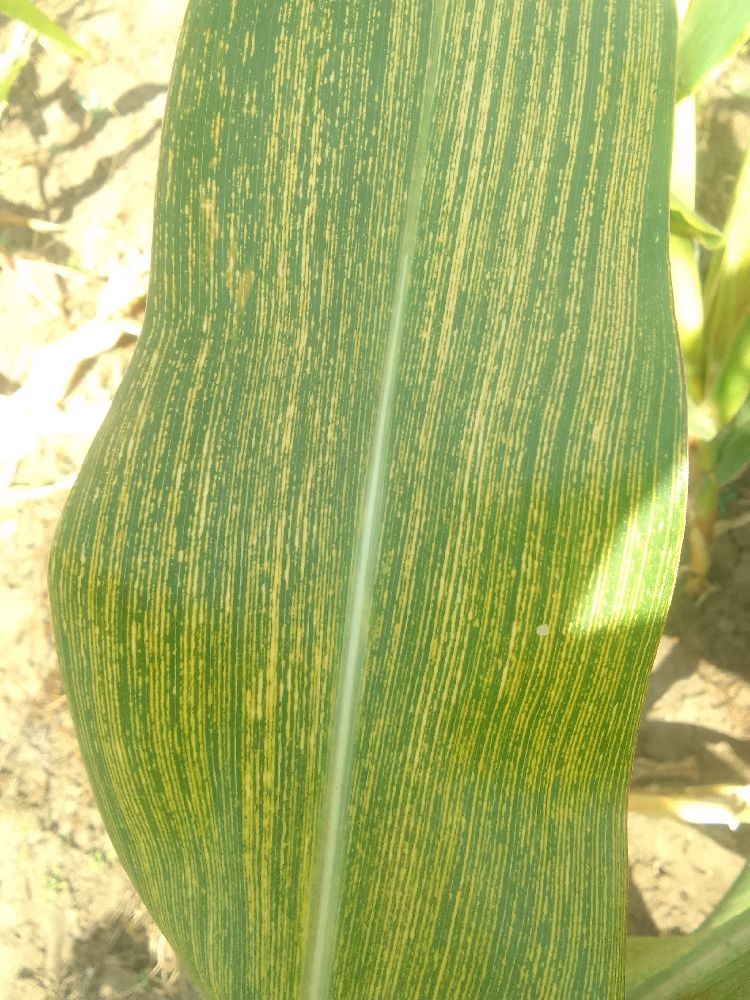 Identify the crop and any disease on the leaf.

maize, maize streak virus
